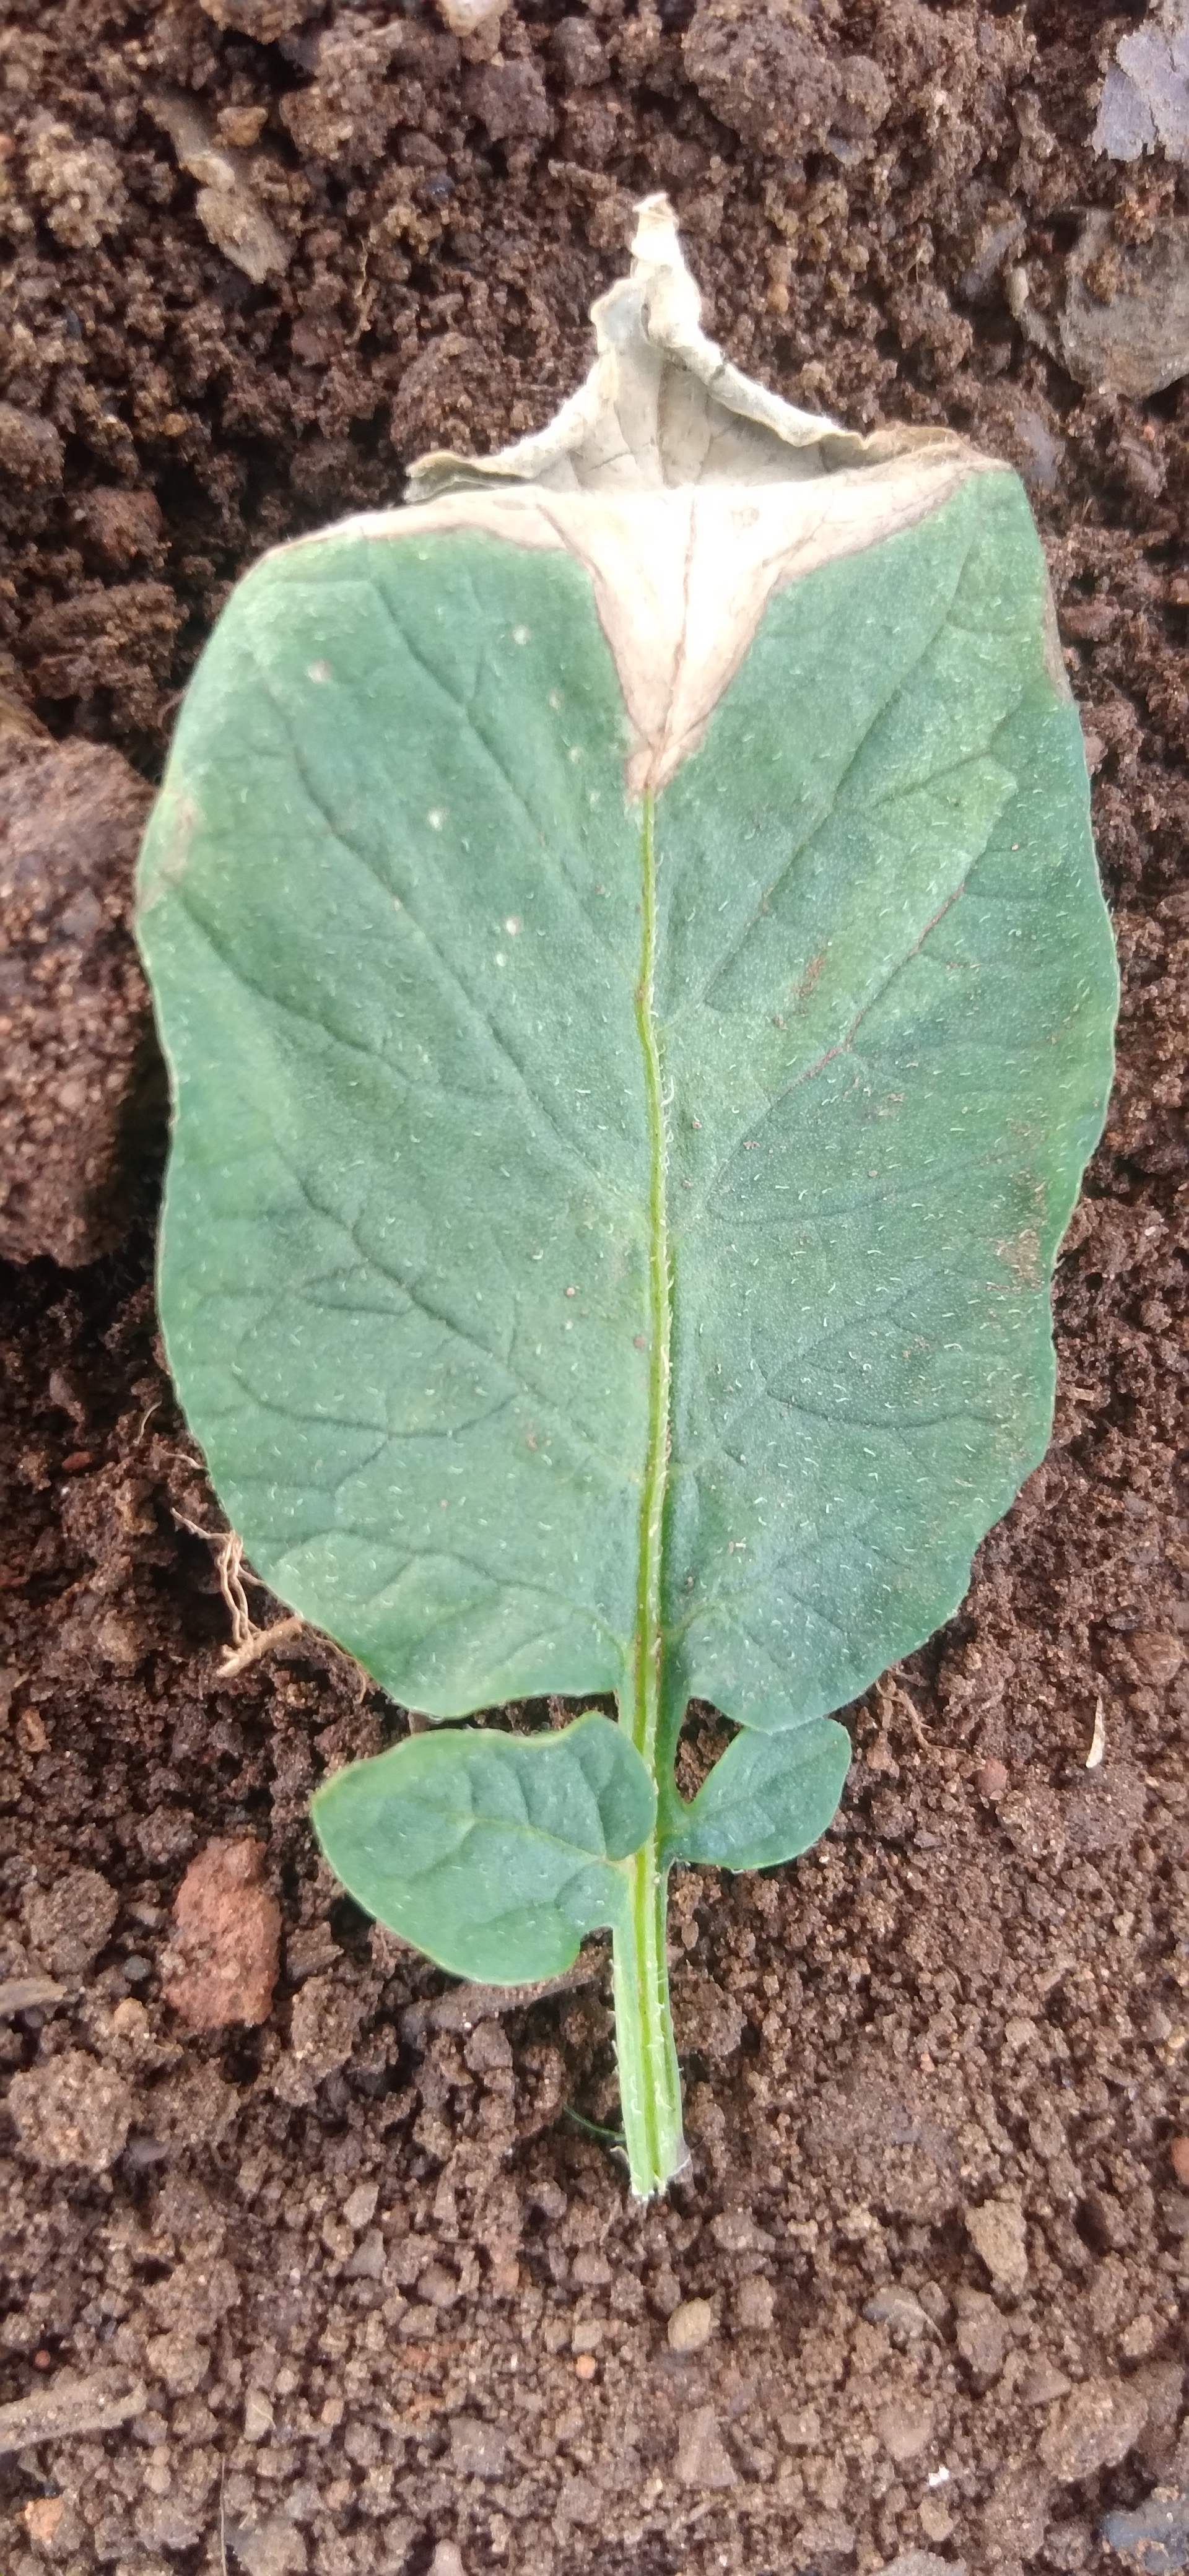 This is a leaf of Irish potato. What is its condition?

early blight
